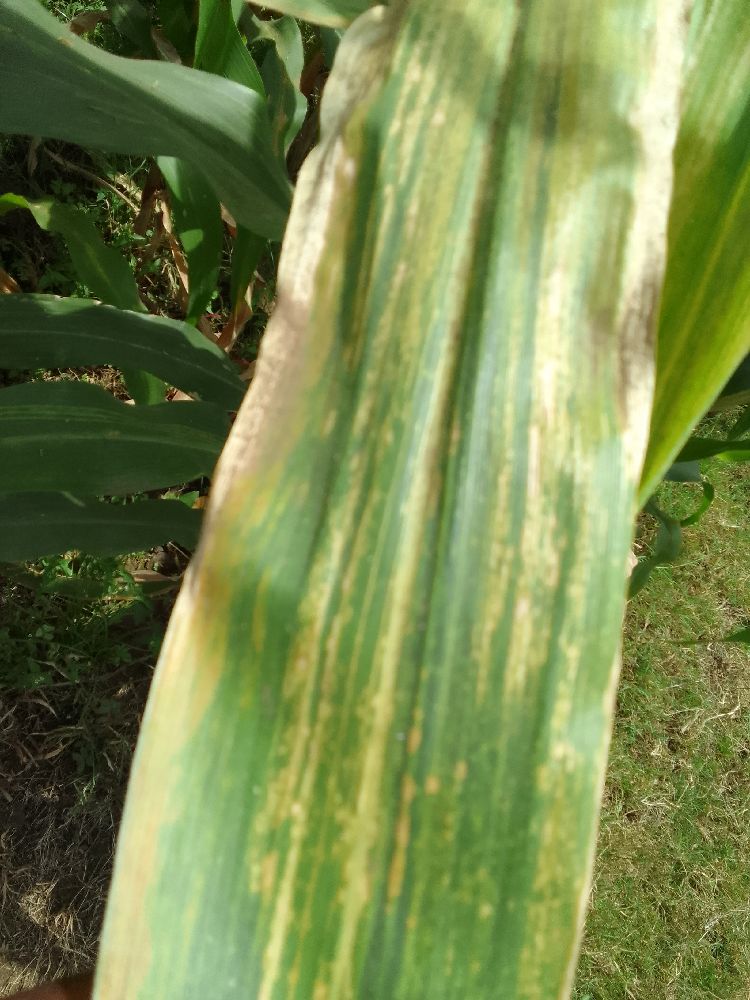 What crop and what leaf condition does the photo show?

maize, maize lethal necrosis
